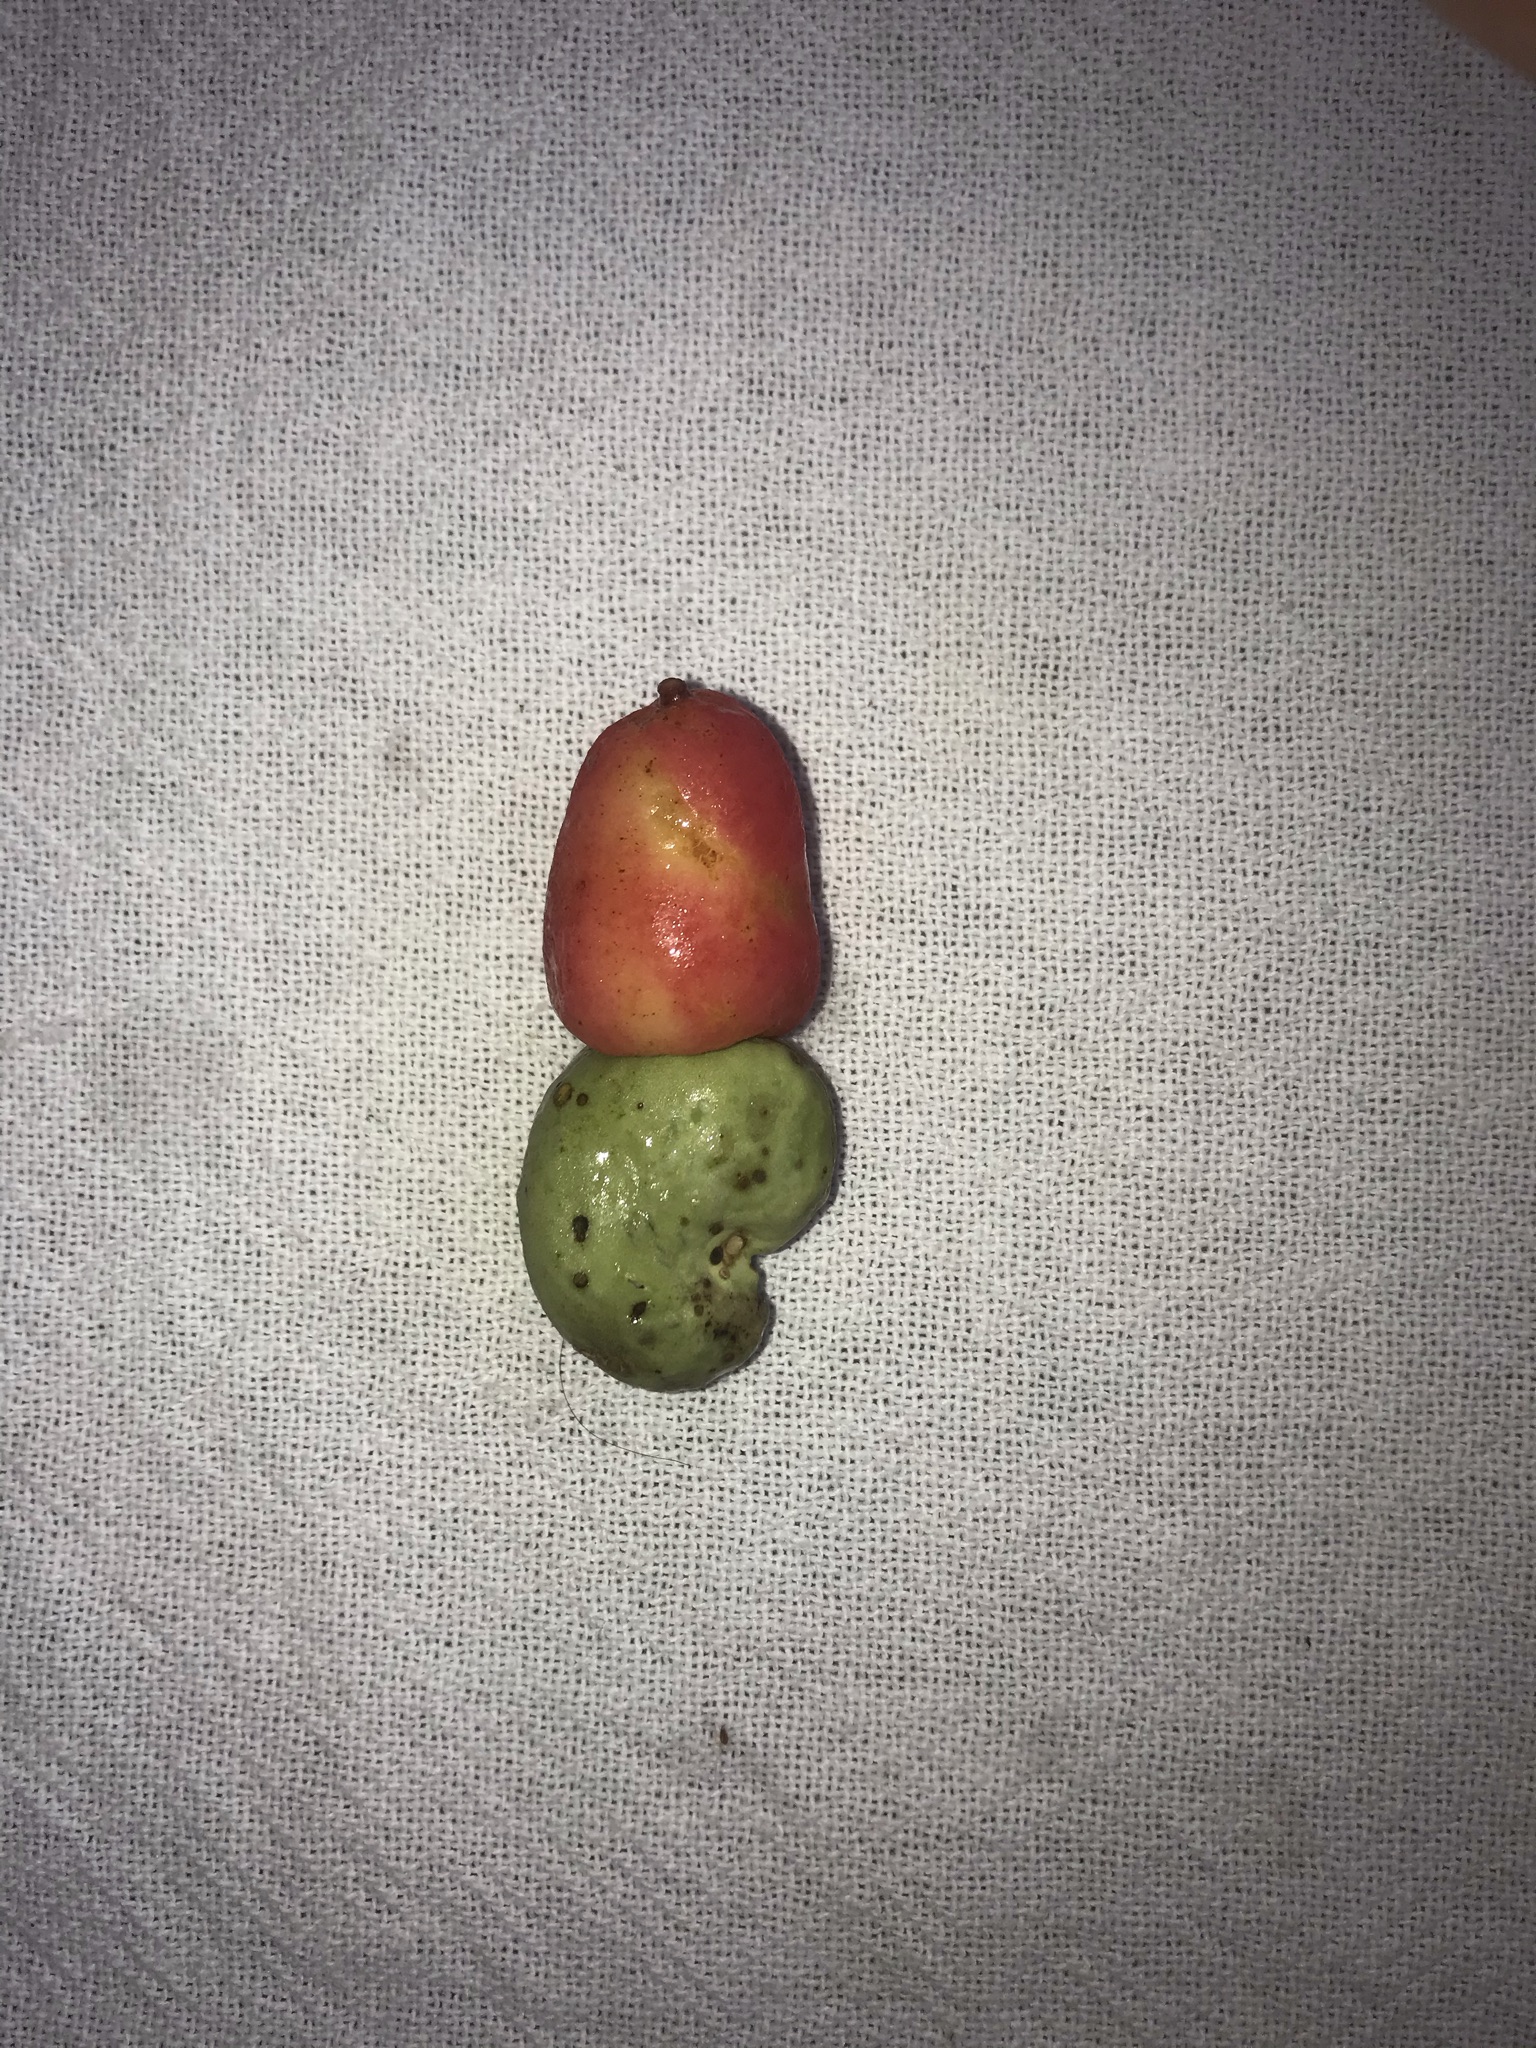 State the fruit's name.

caju vermelho
